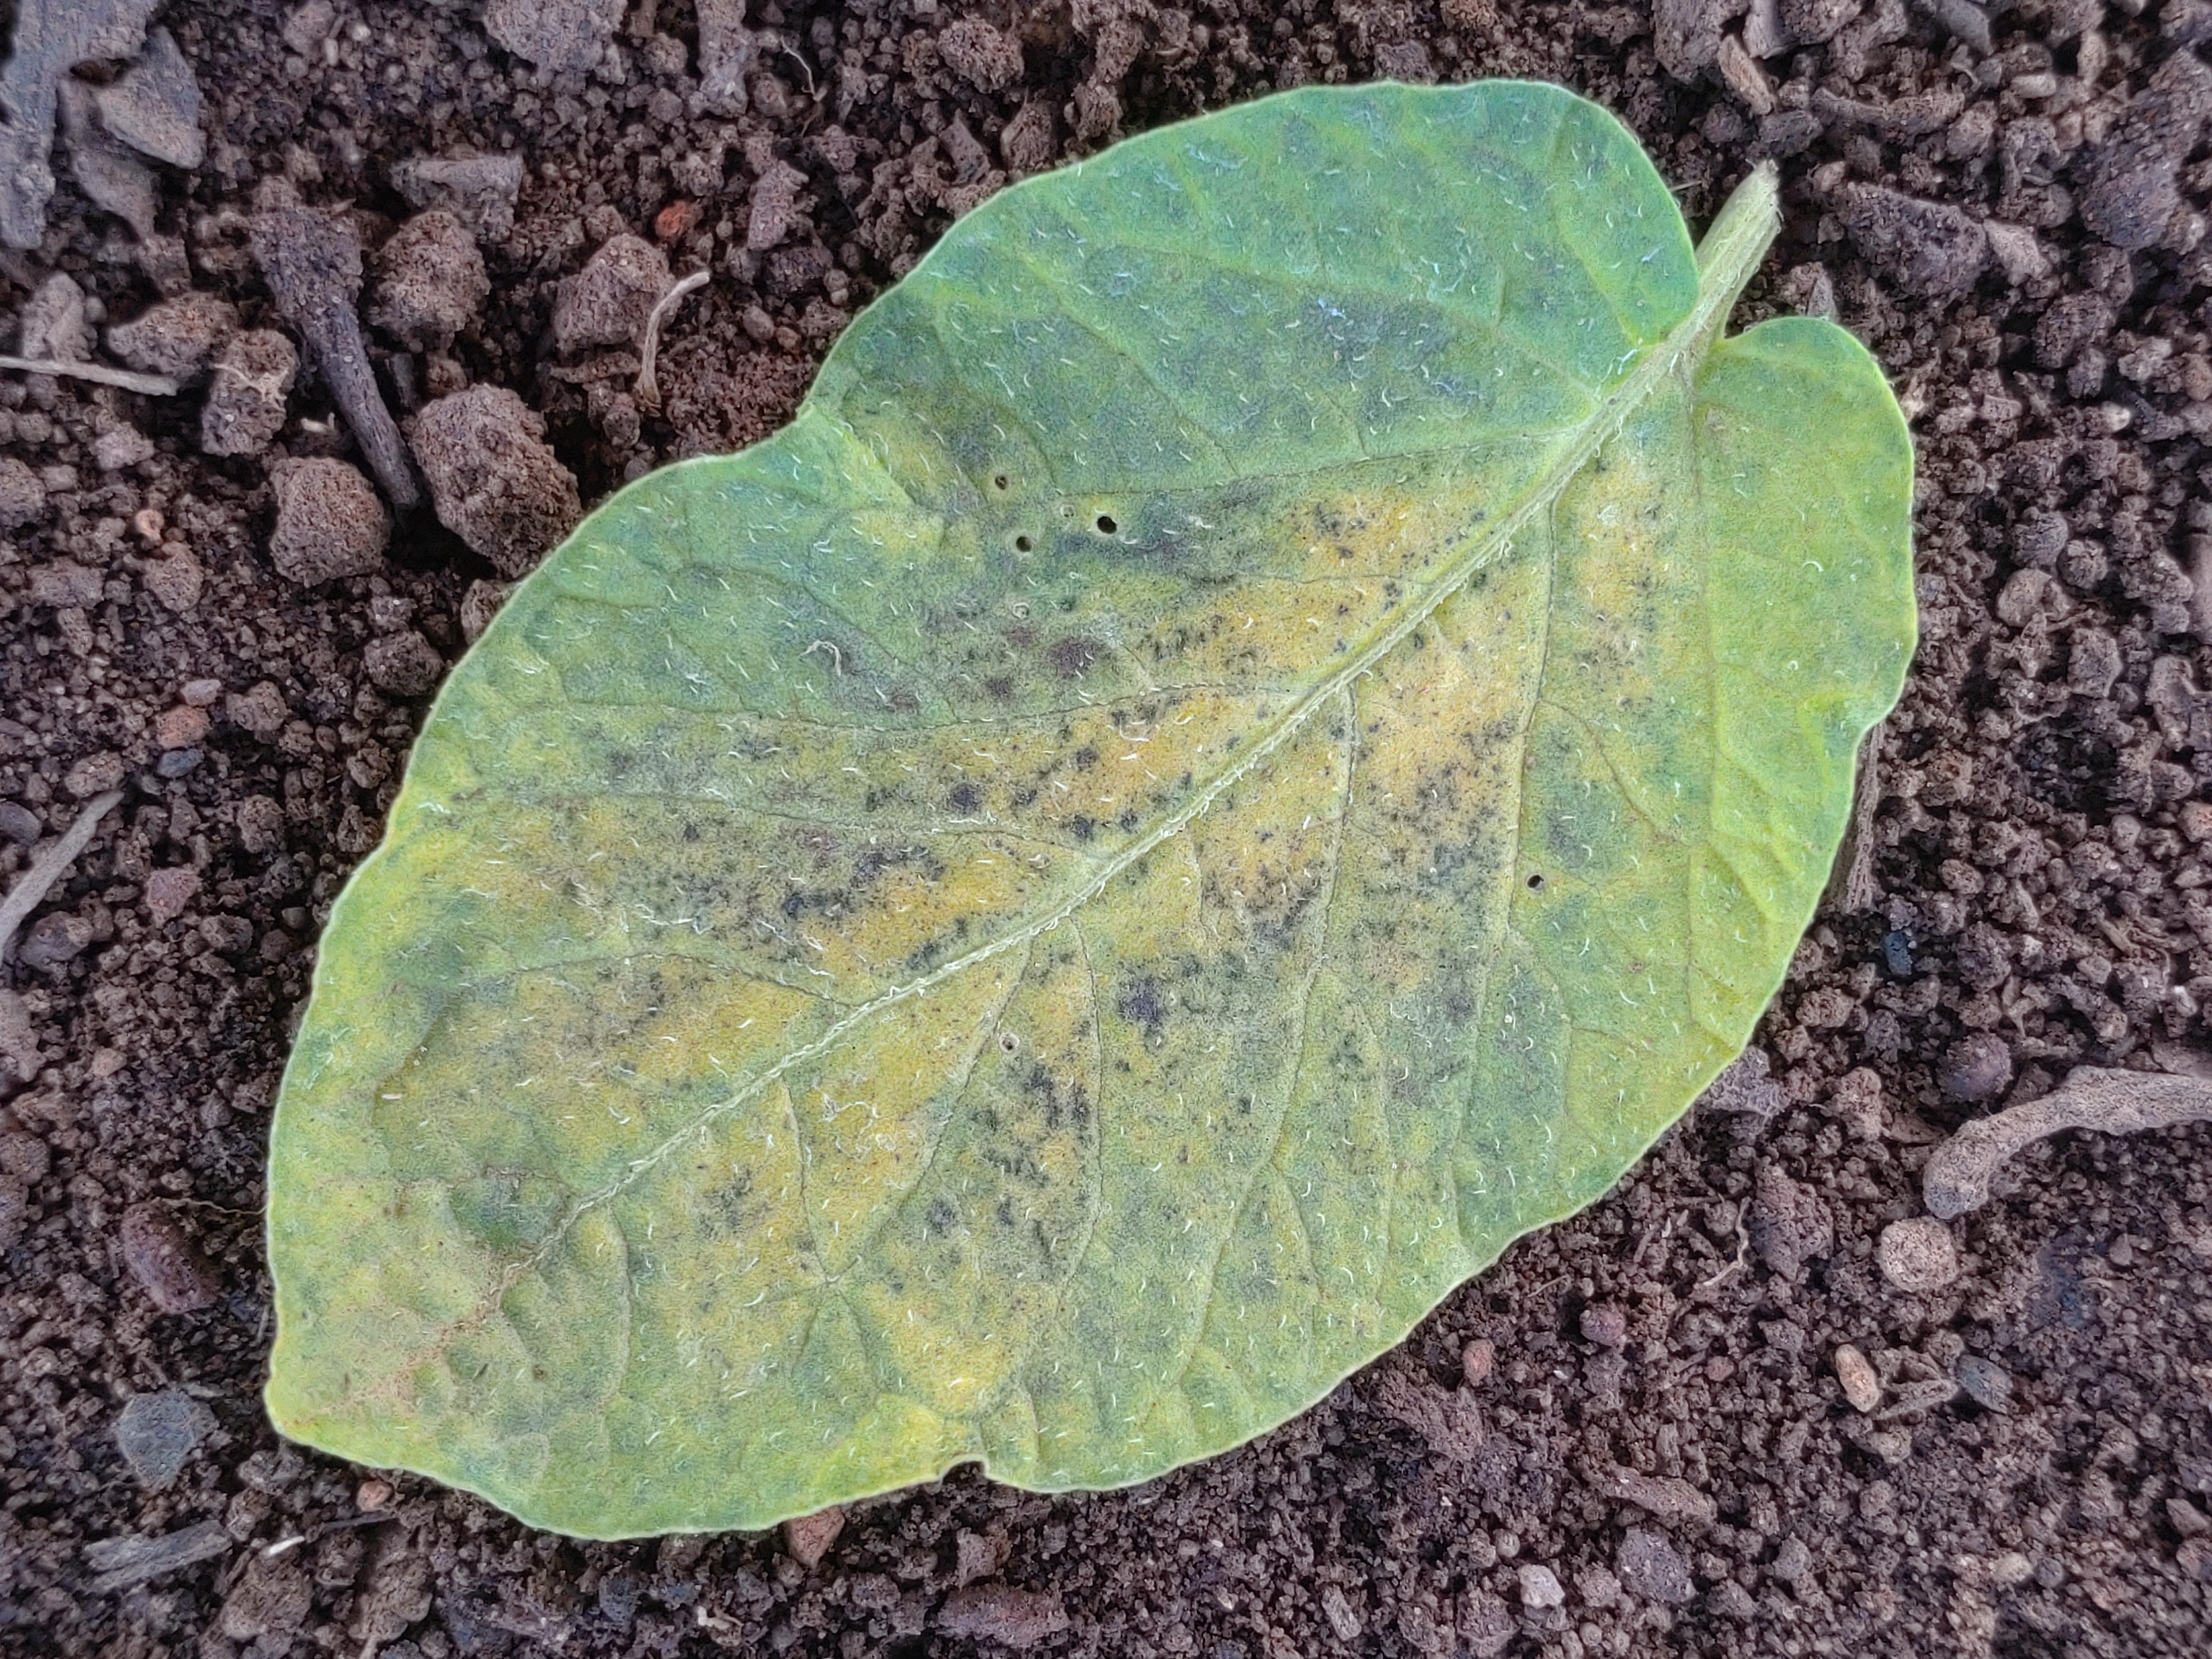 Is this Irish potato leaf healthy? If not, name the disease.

late blight
